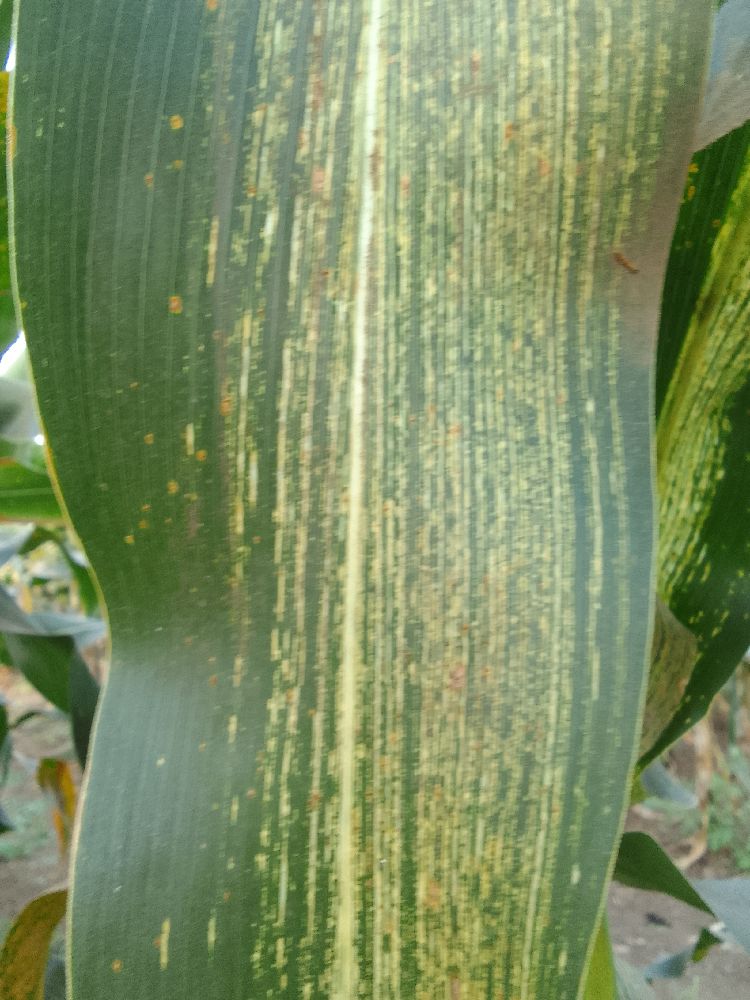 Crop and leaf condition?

maize, maize streak virus
